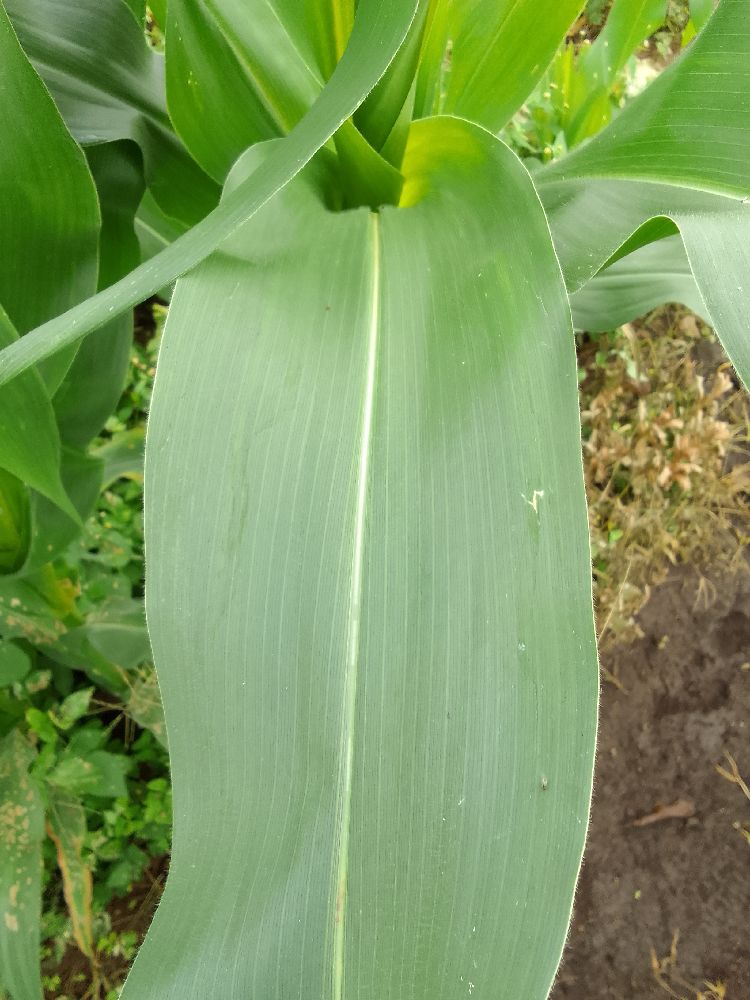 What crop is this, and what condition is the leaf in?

maize, healthy
